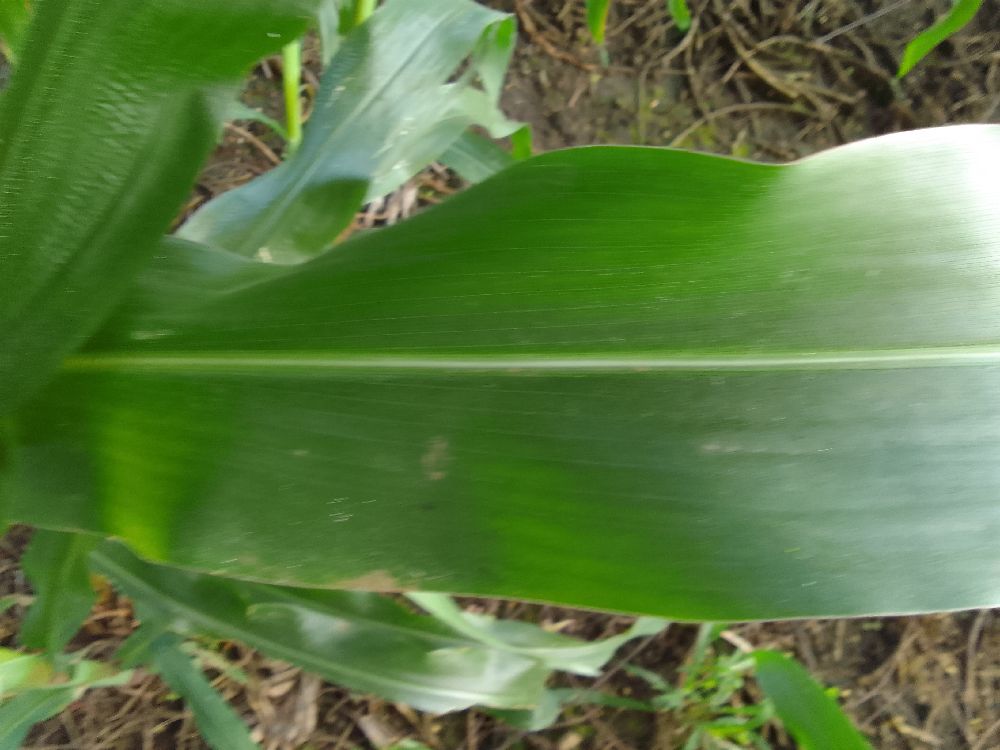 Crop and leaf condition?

maize, healthy
